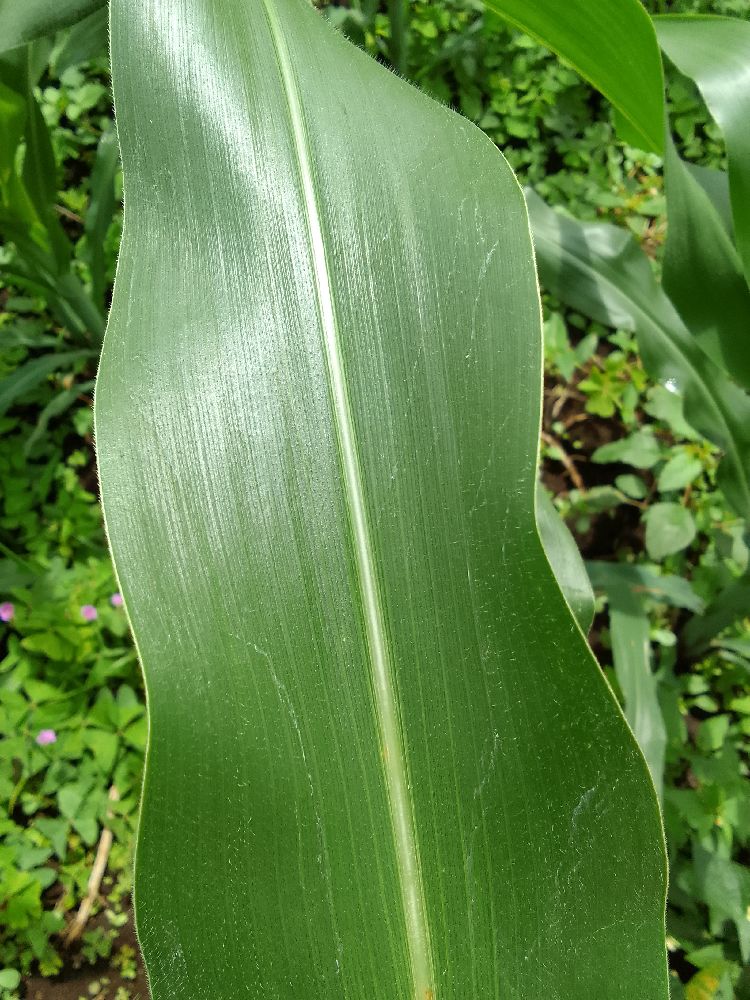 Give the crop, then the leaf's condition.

maize, healthy
